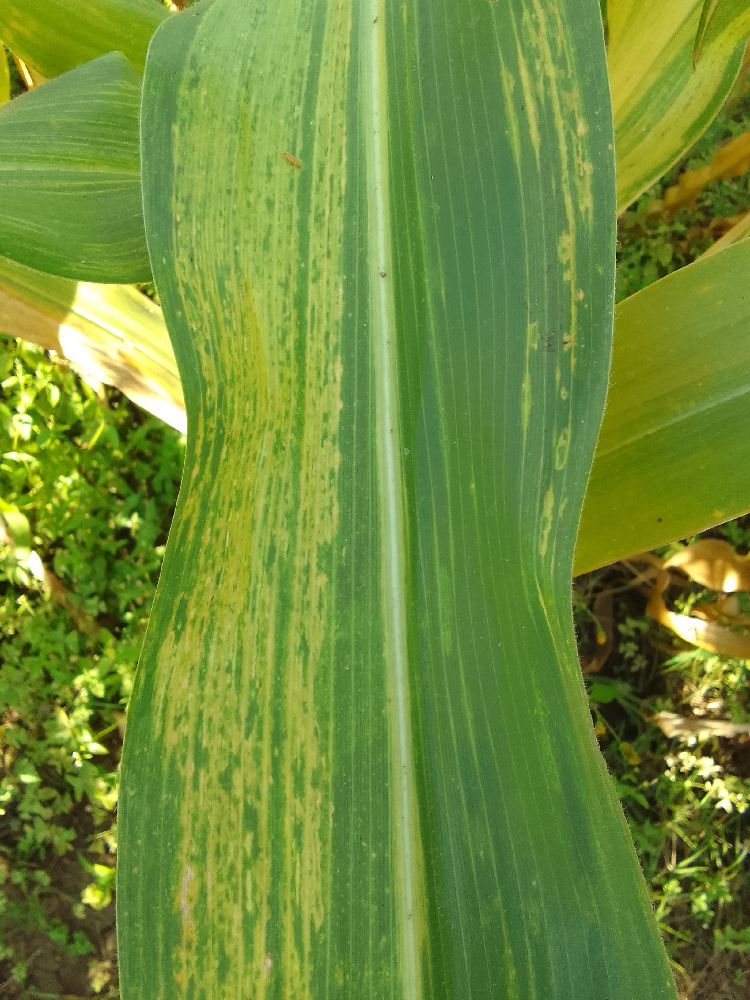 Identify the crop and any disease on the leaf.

maize, maize lethal necrosis
